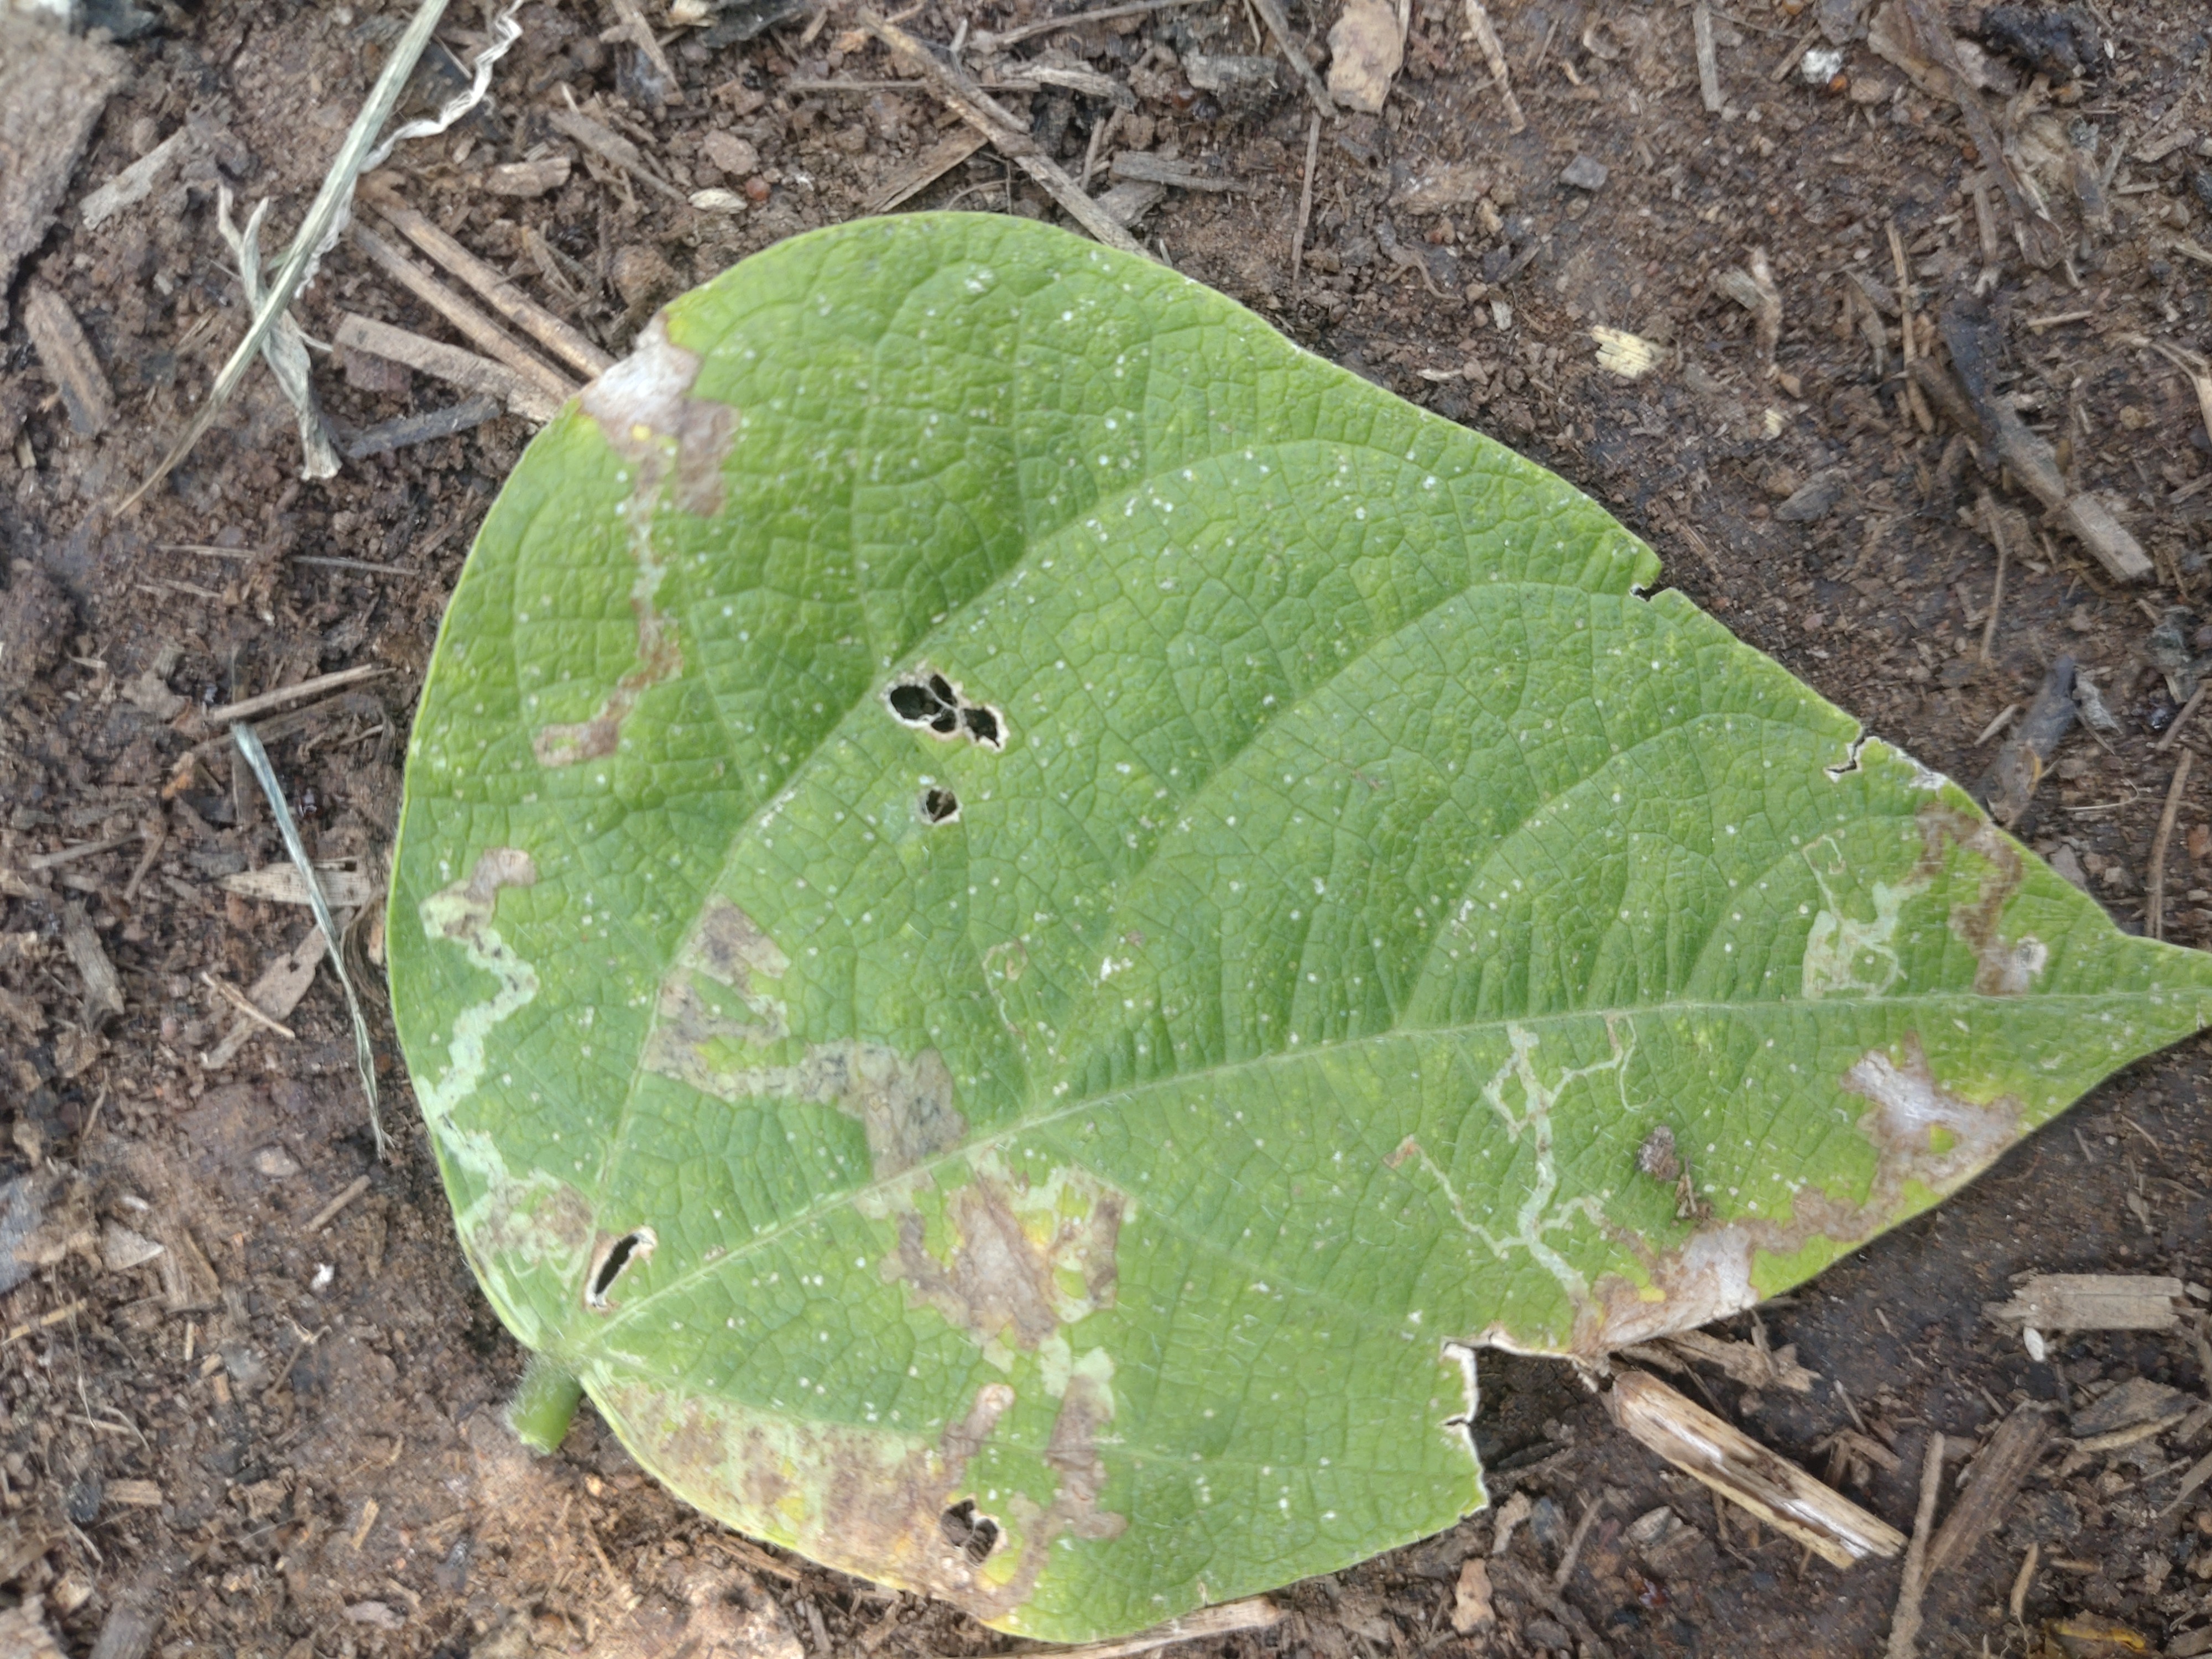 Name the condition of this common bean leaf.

anthracnose
